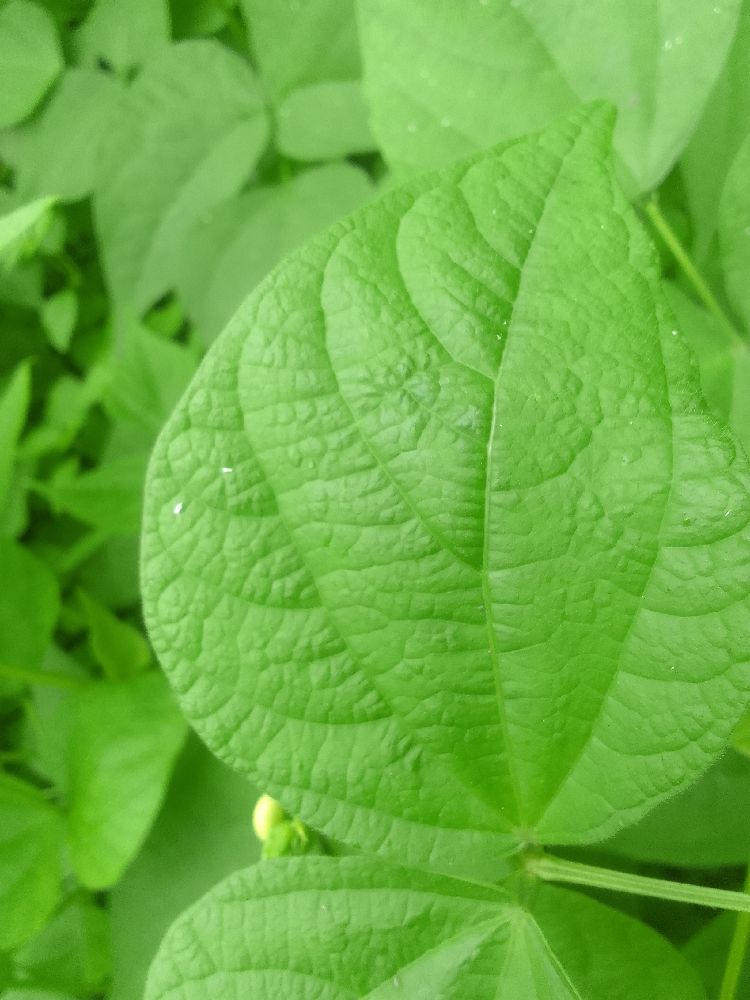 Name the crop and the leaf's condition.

common bean, healthy
